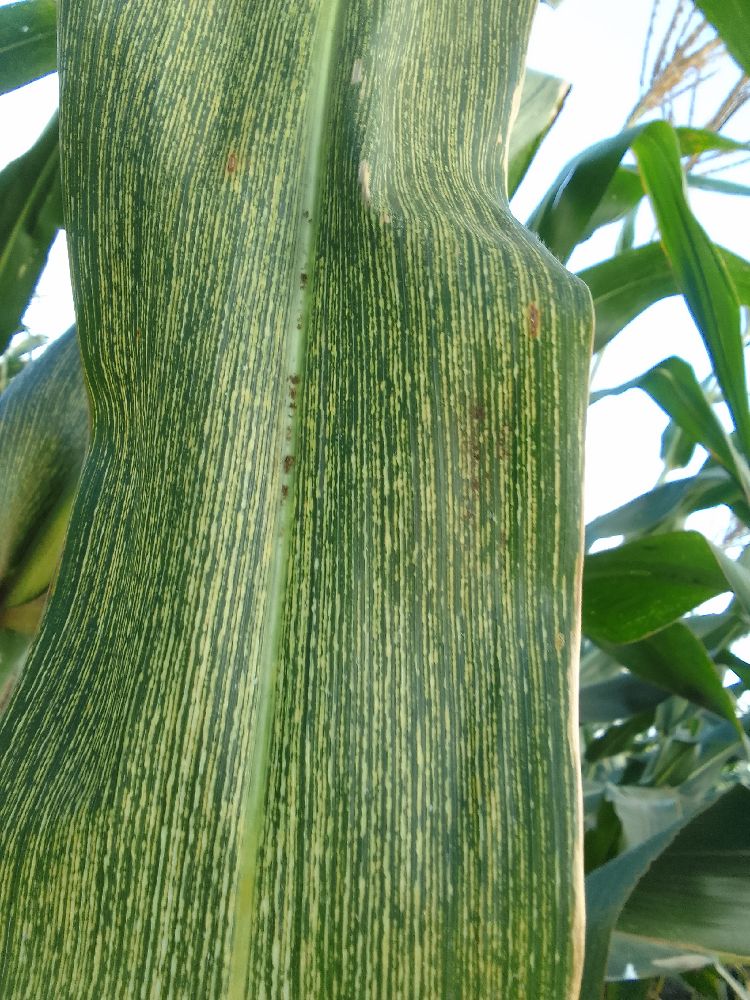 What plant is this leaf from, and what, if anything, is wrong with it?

maize, maize streak virus
